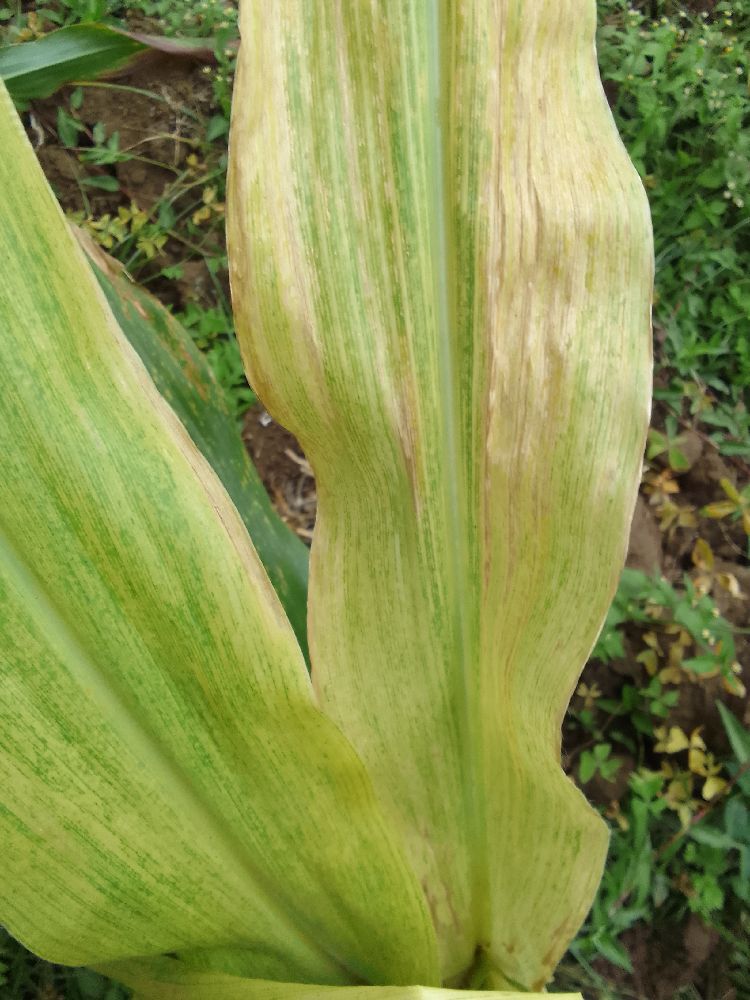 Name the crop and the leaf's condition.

maize, maize lethal necrosis
